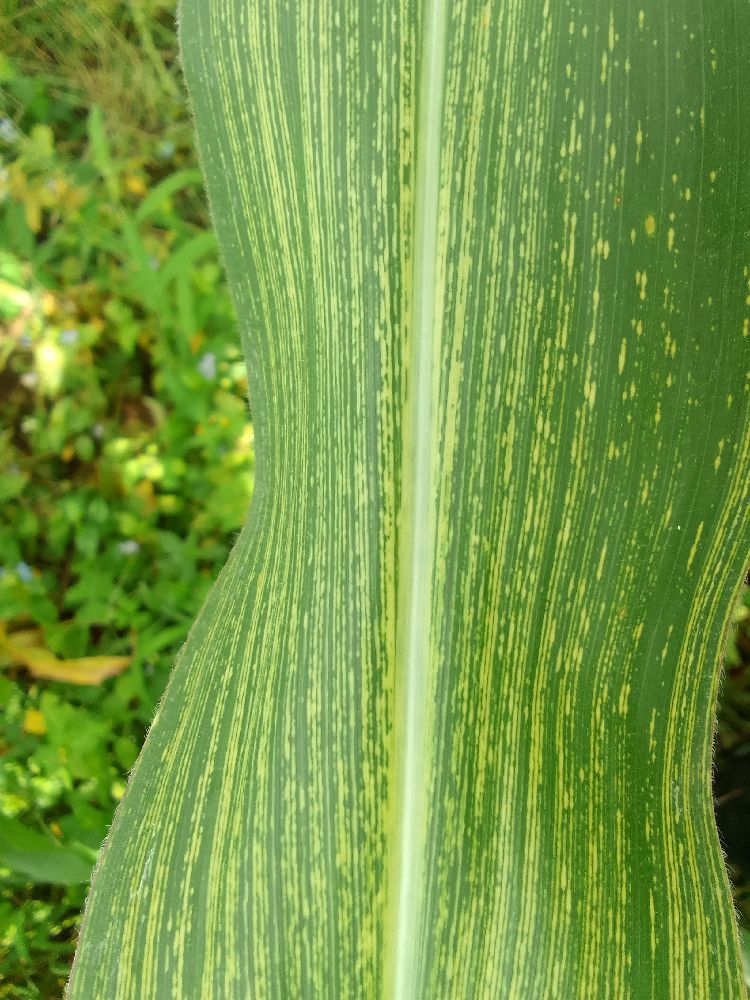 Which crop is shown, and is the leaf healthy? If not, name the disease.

maize, maize streak virus
